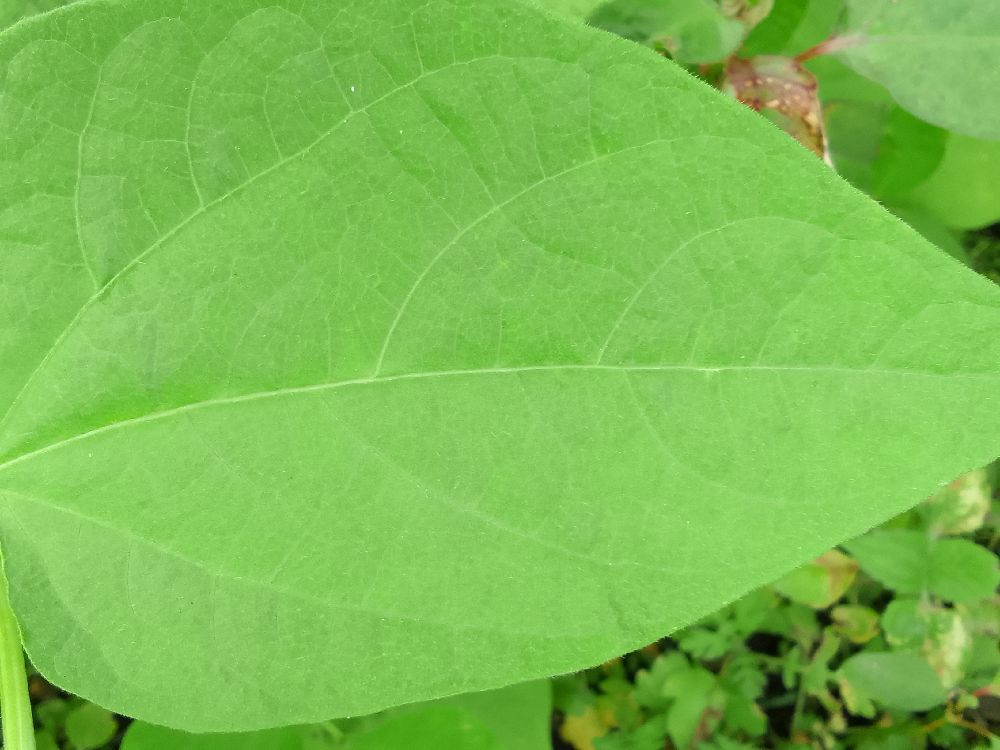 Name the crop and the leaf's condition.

common bean, healthy
